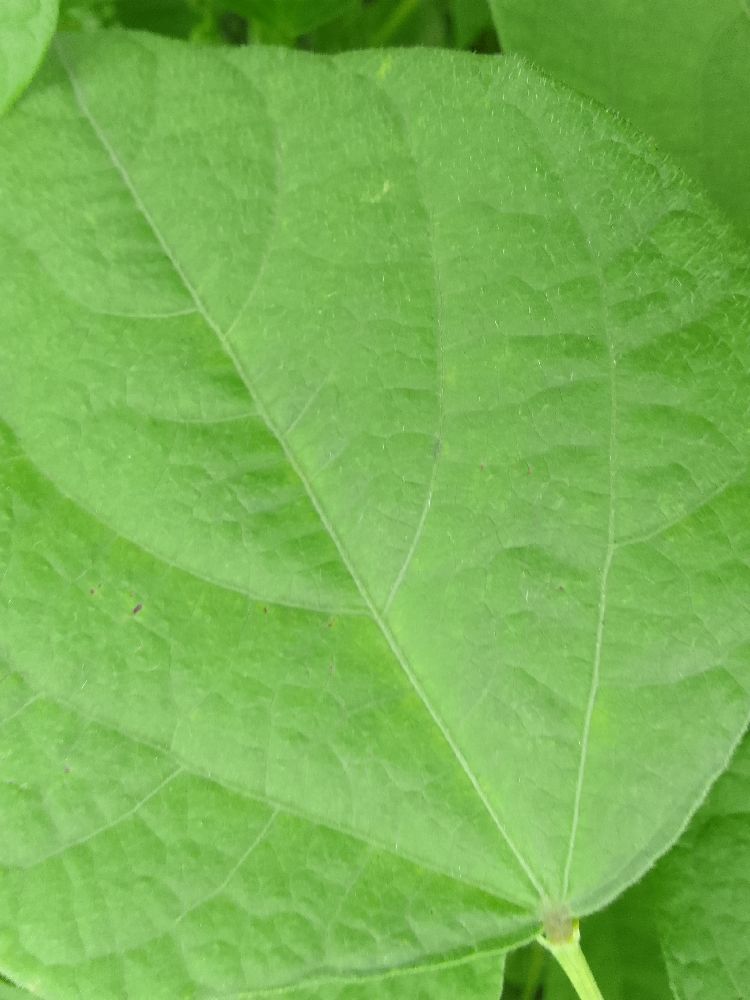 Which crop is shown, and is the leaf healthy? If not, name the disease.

common bean, healthy
